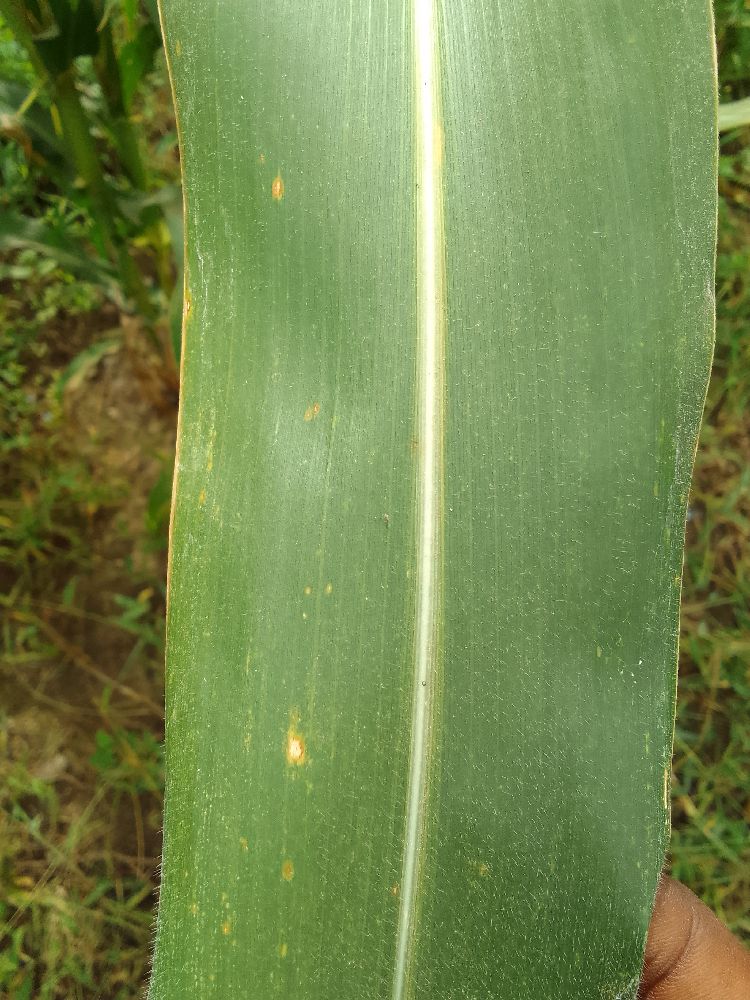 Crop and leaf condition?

maize, healthy
